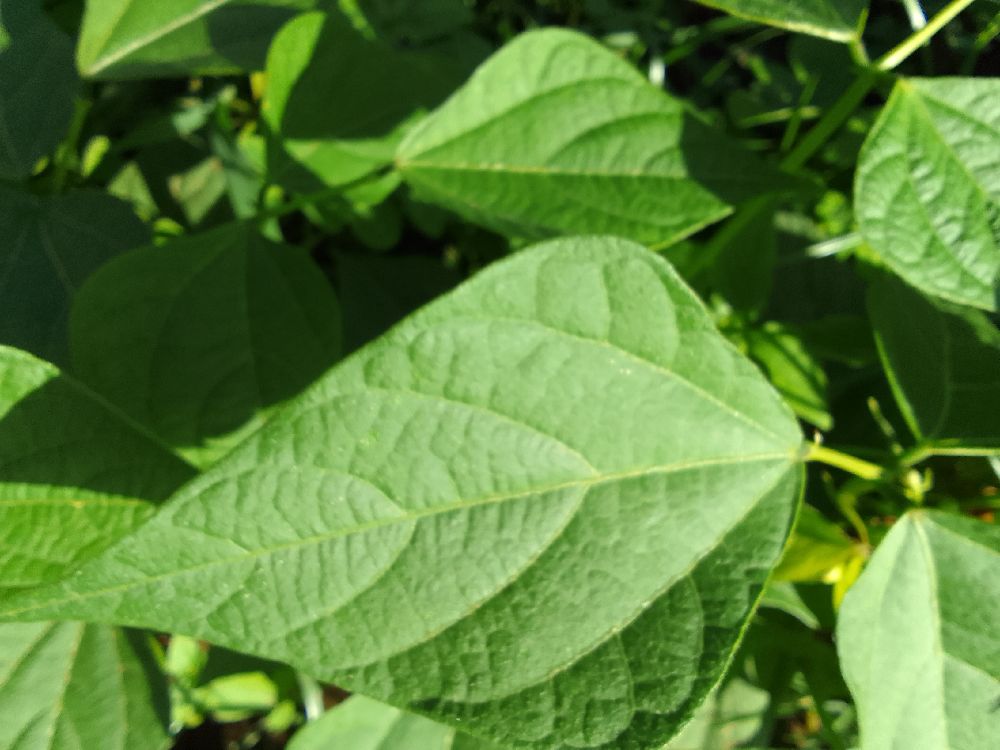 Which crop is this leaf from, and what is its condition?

common bean, healthy
